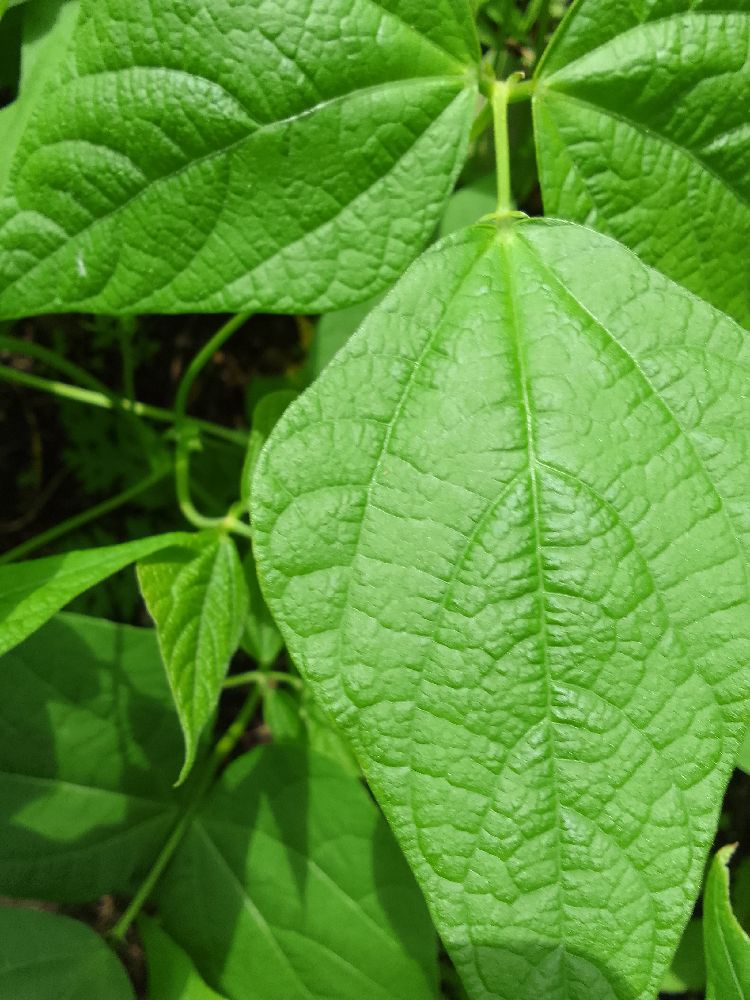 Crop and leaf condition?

common bean, healthy
